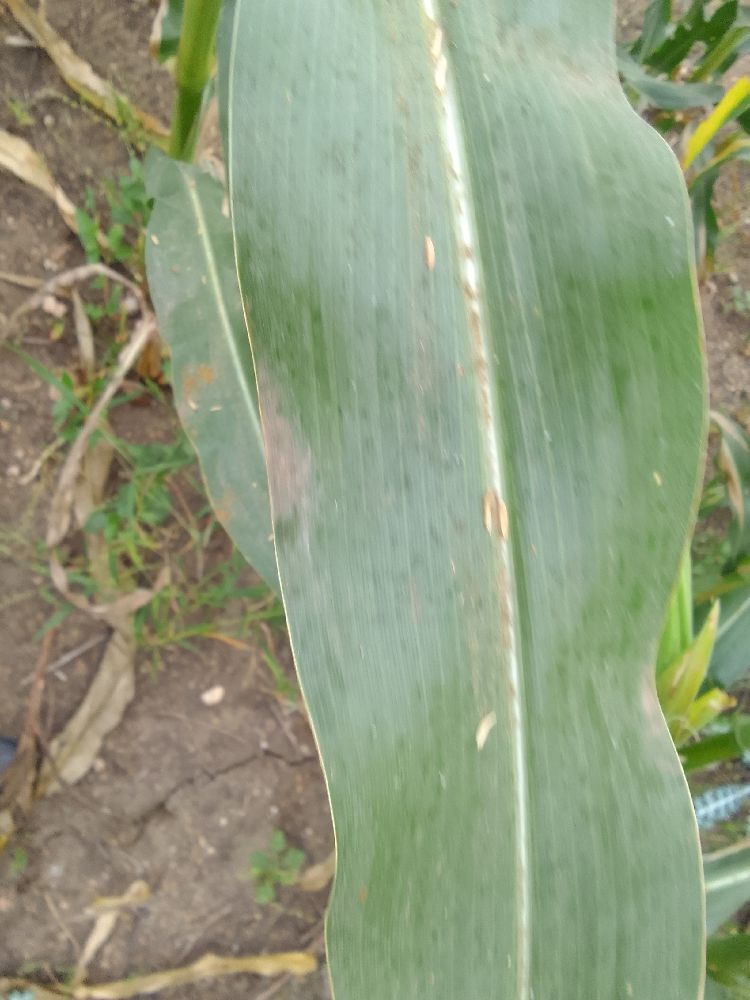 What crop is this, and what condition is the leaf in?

maize, healthy
